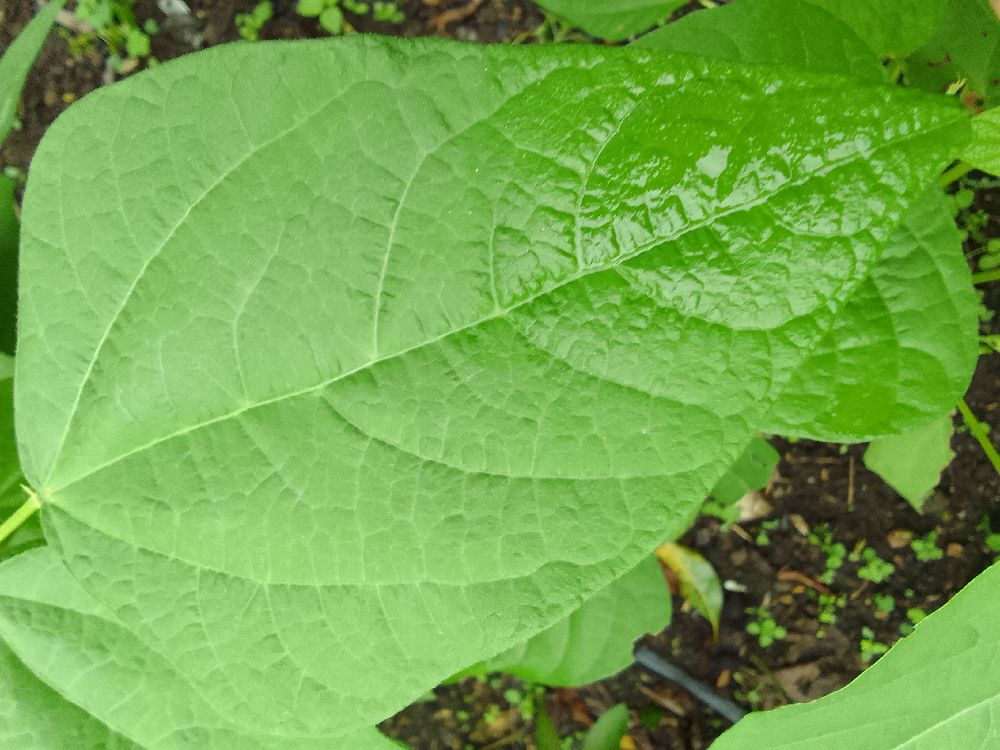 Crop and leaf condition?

common bean, healthy
